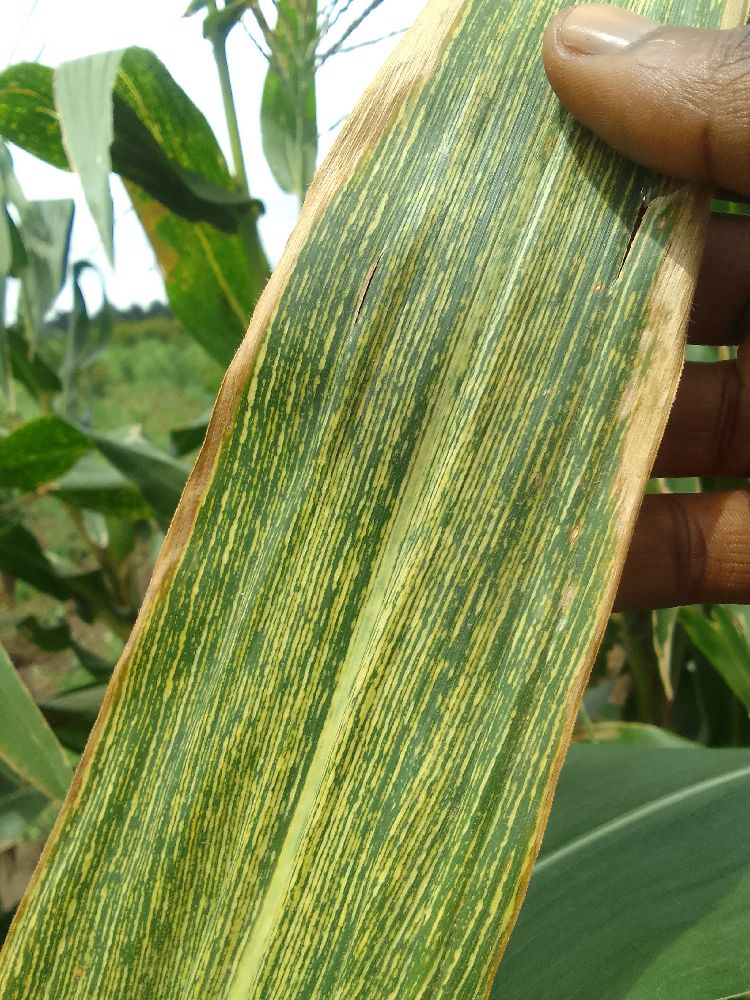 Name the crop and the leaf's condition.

maize, maize streak virus
